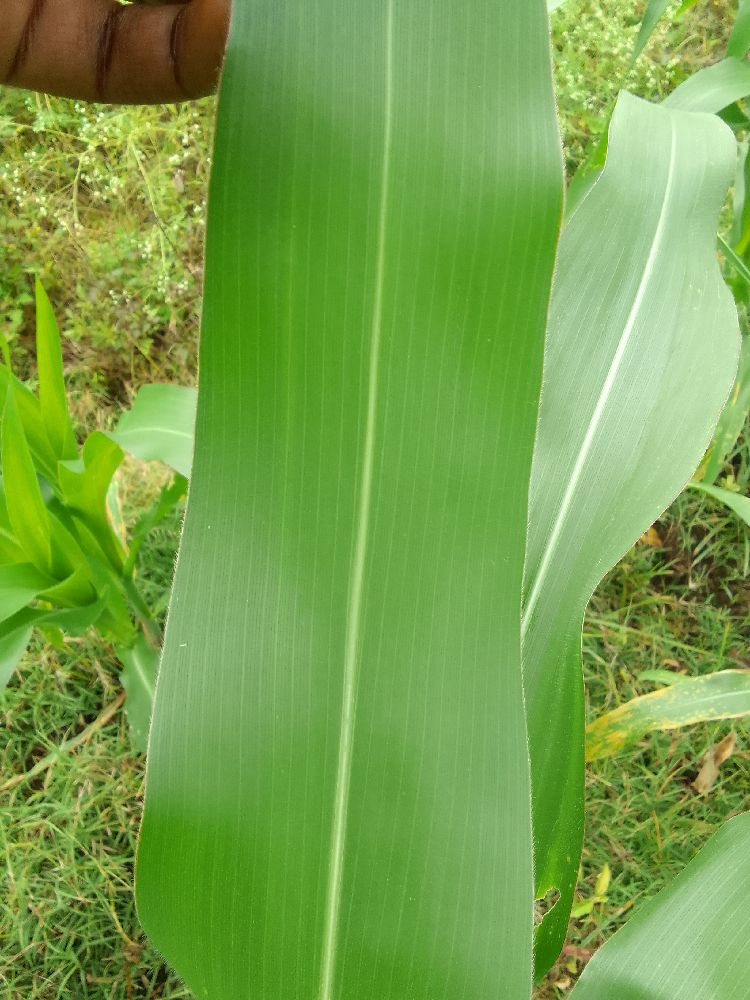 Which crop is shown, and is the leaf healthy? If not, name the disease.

maize, healthy
